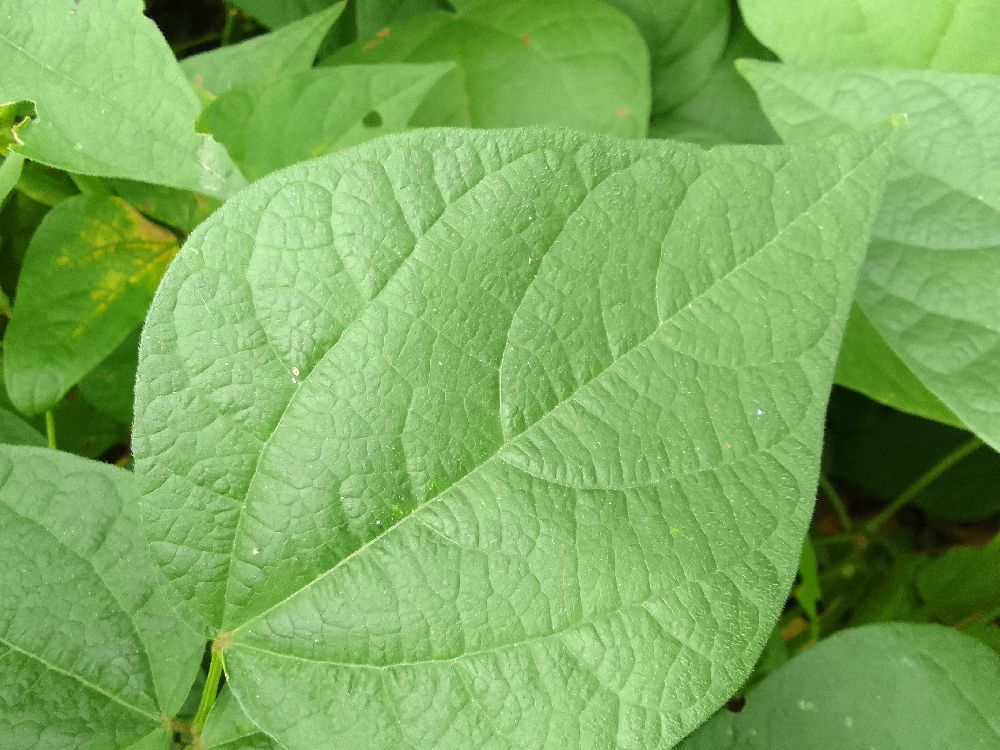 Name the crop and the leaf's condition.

common bean, healthy
